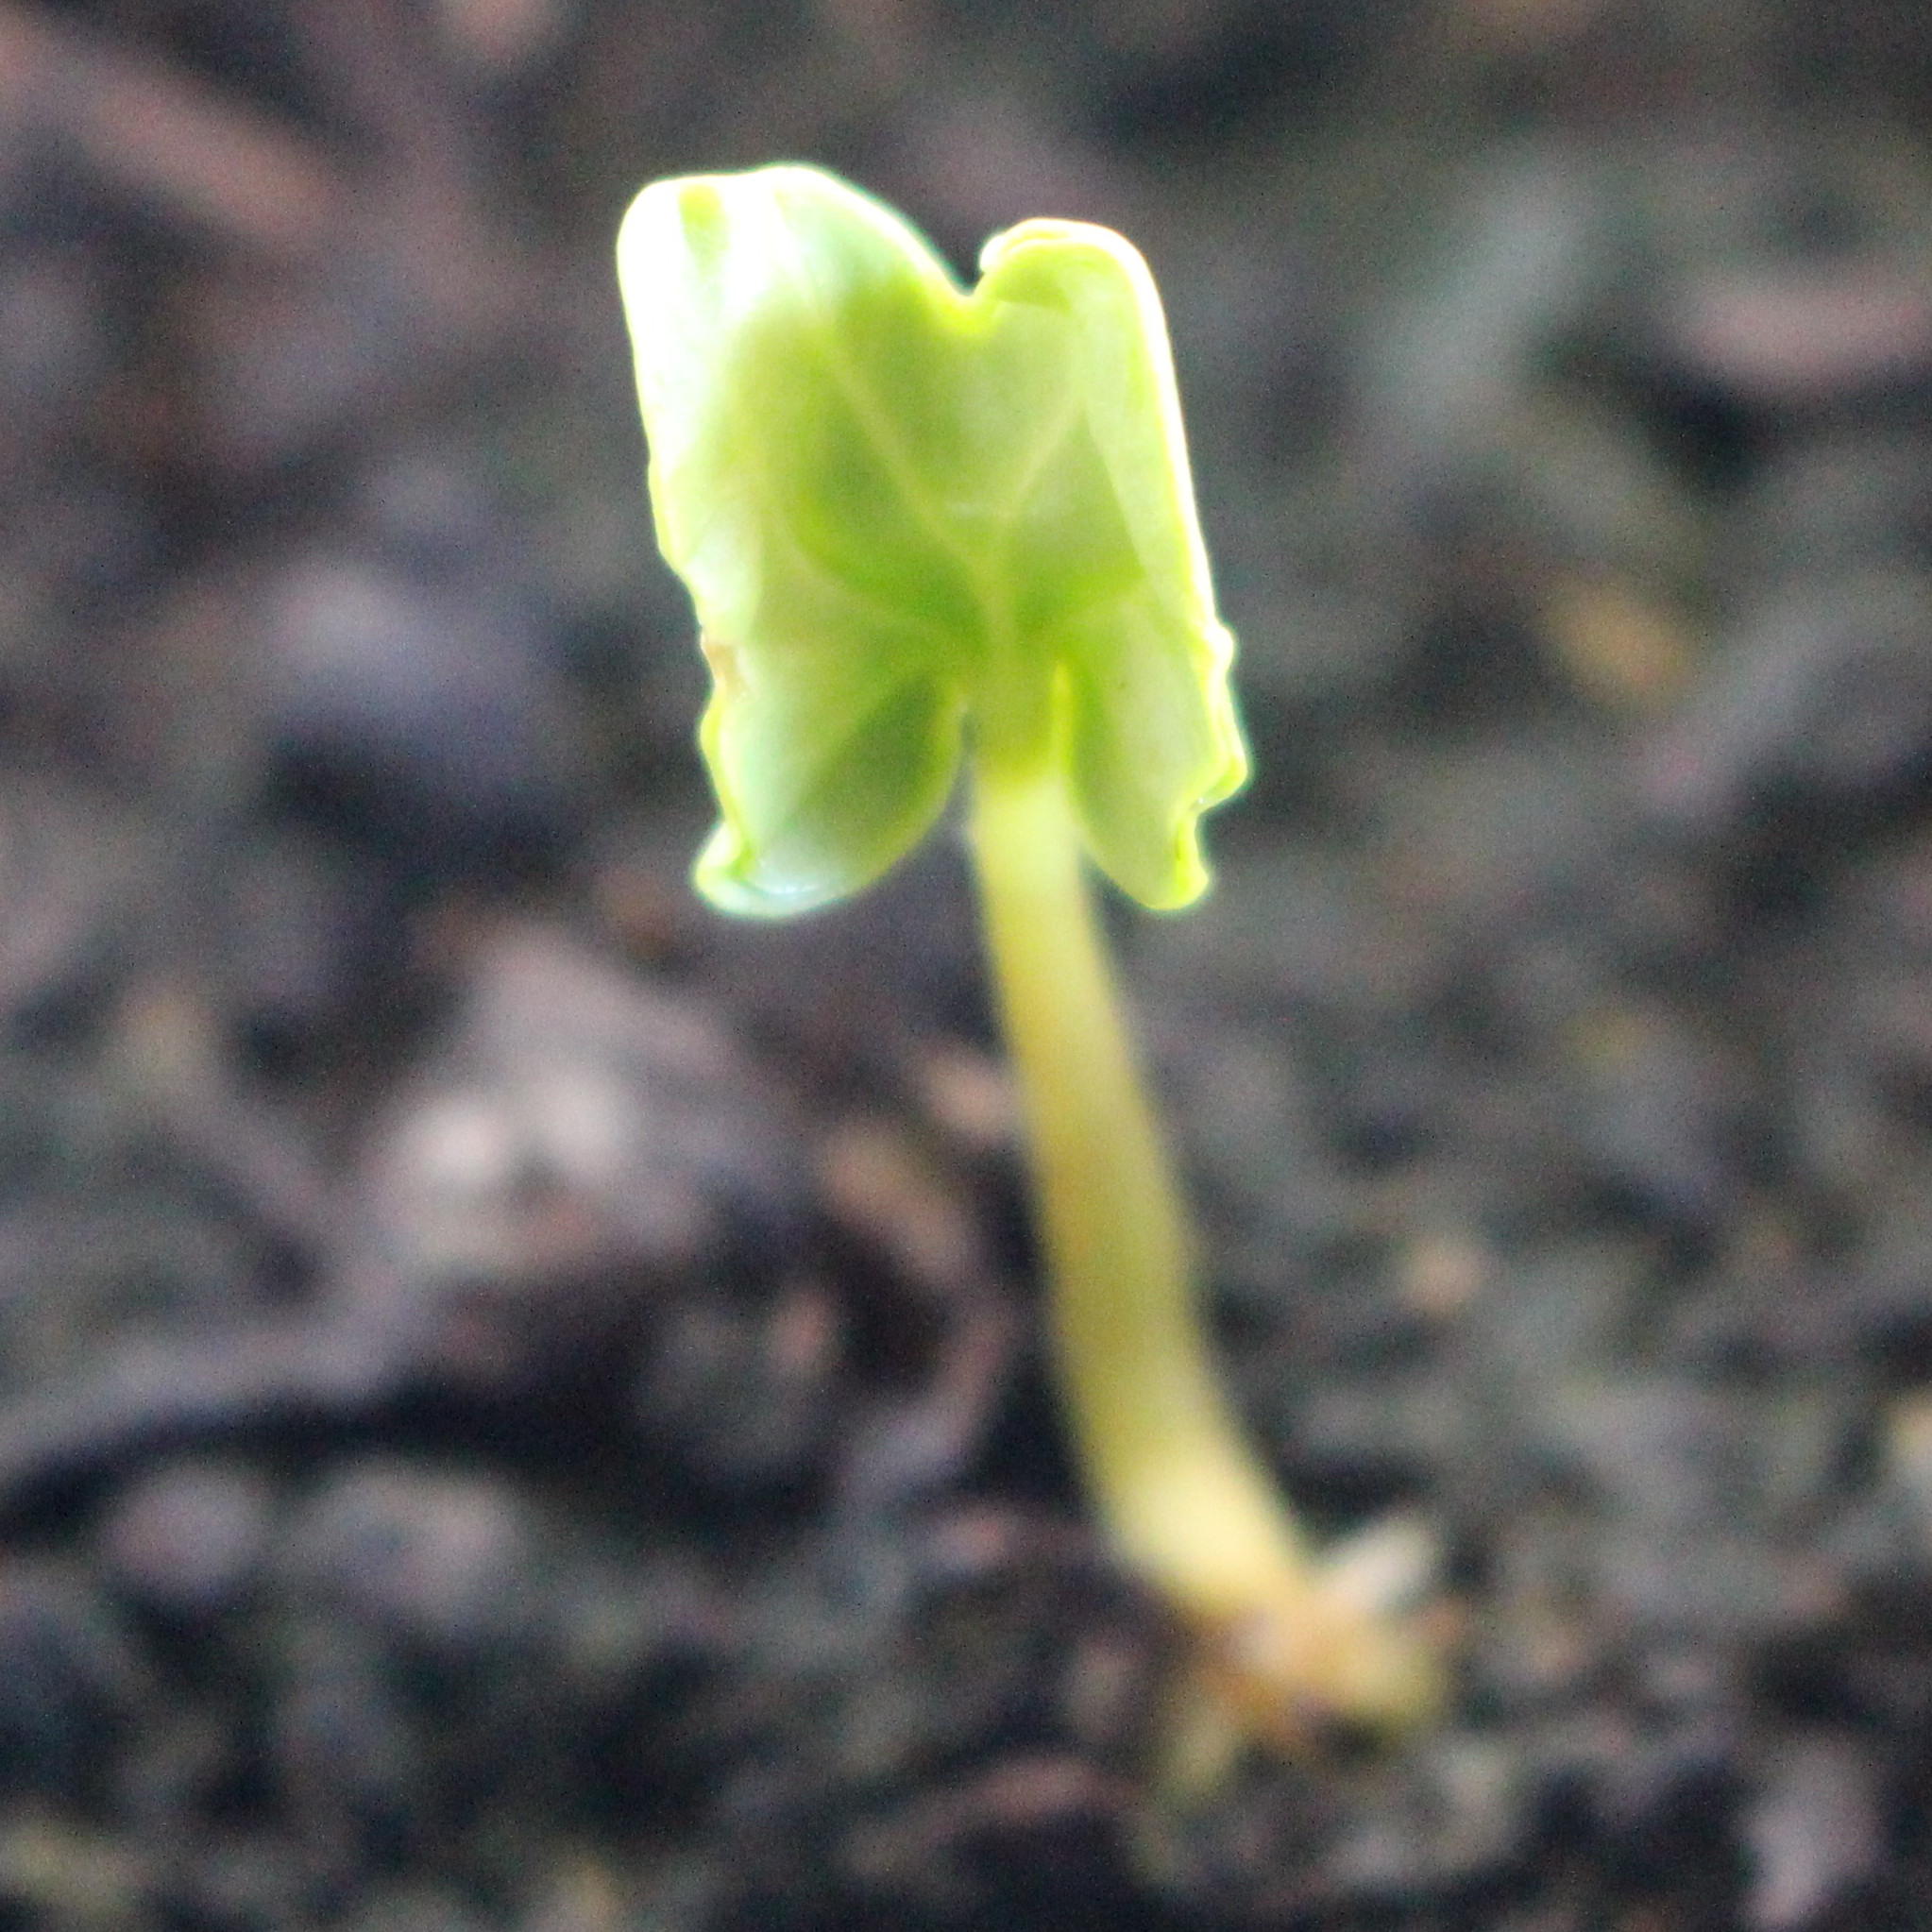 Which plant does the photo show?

Convolvulus arvensis
